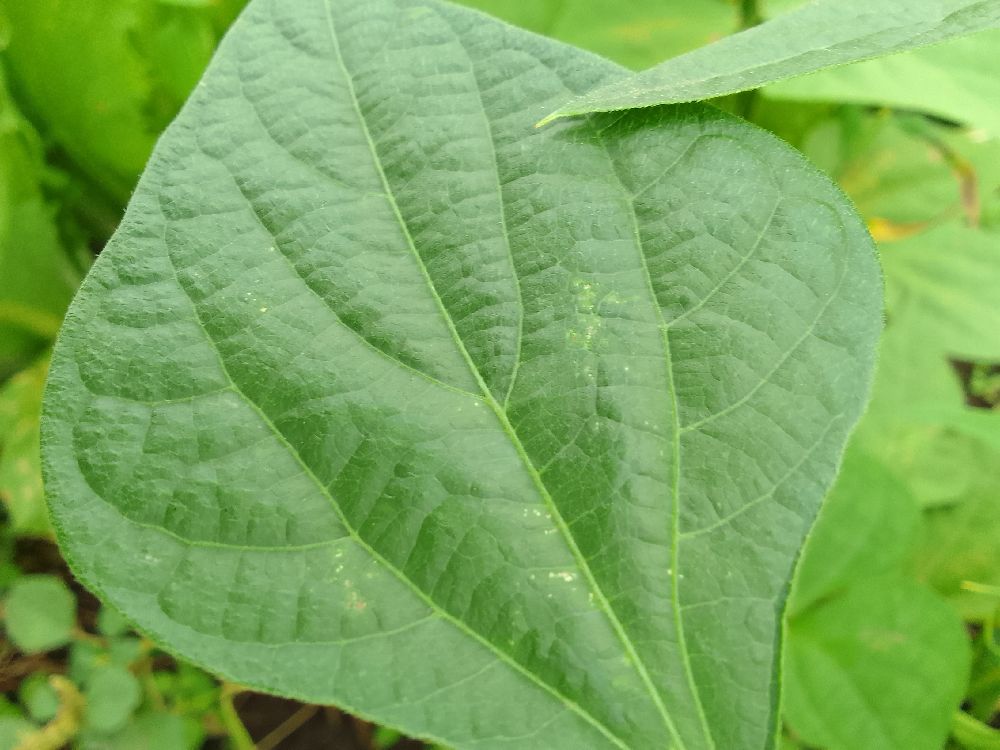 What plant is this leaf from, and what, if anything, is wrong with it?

common bean, healthy
